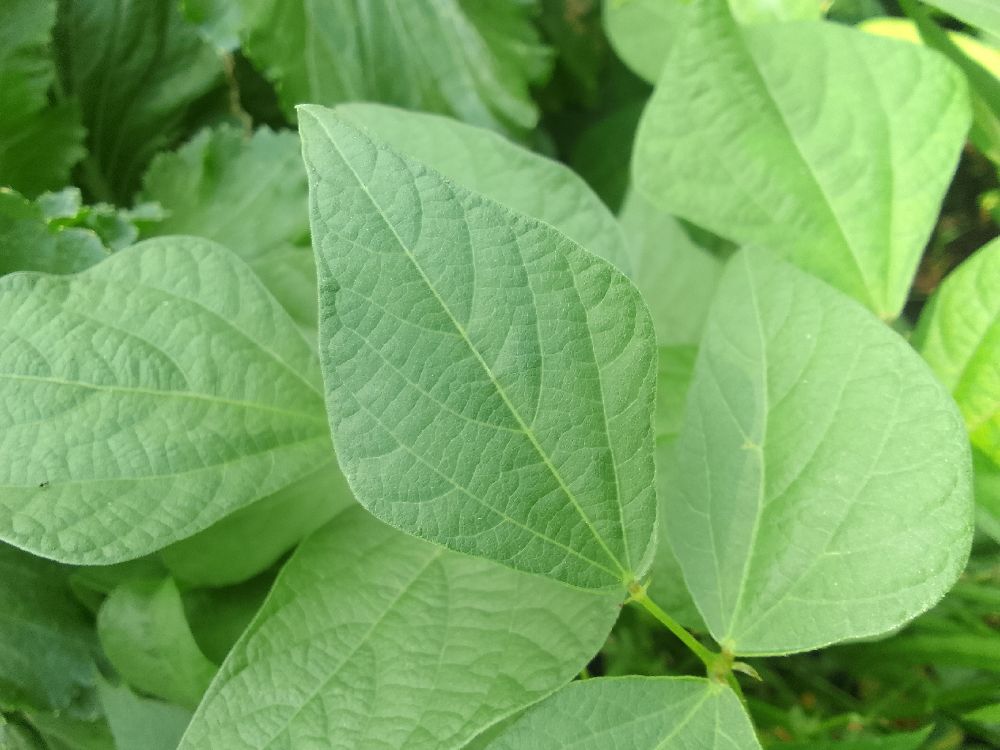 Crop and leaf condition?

common bean, healthy
